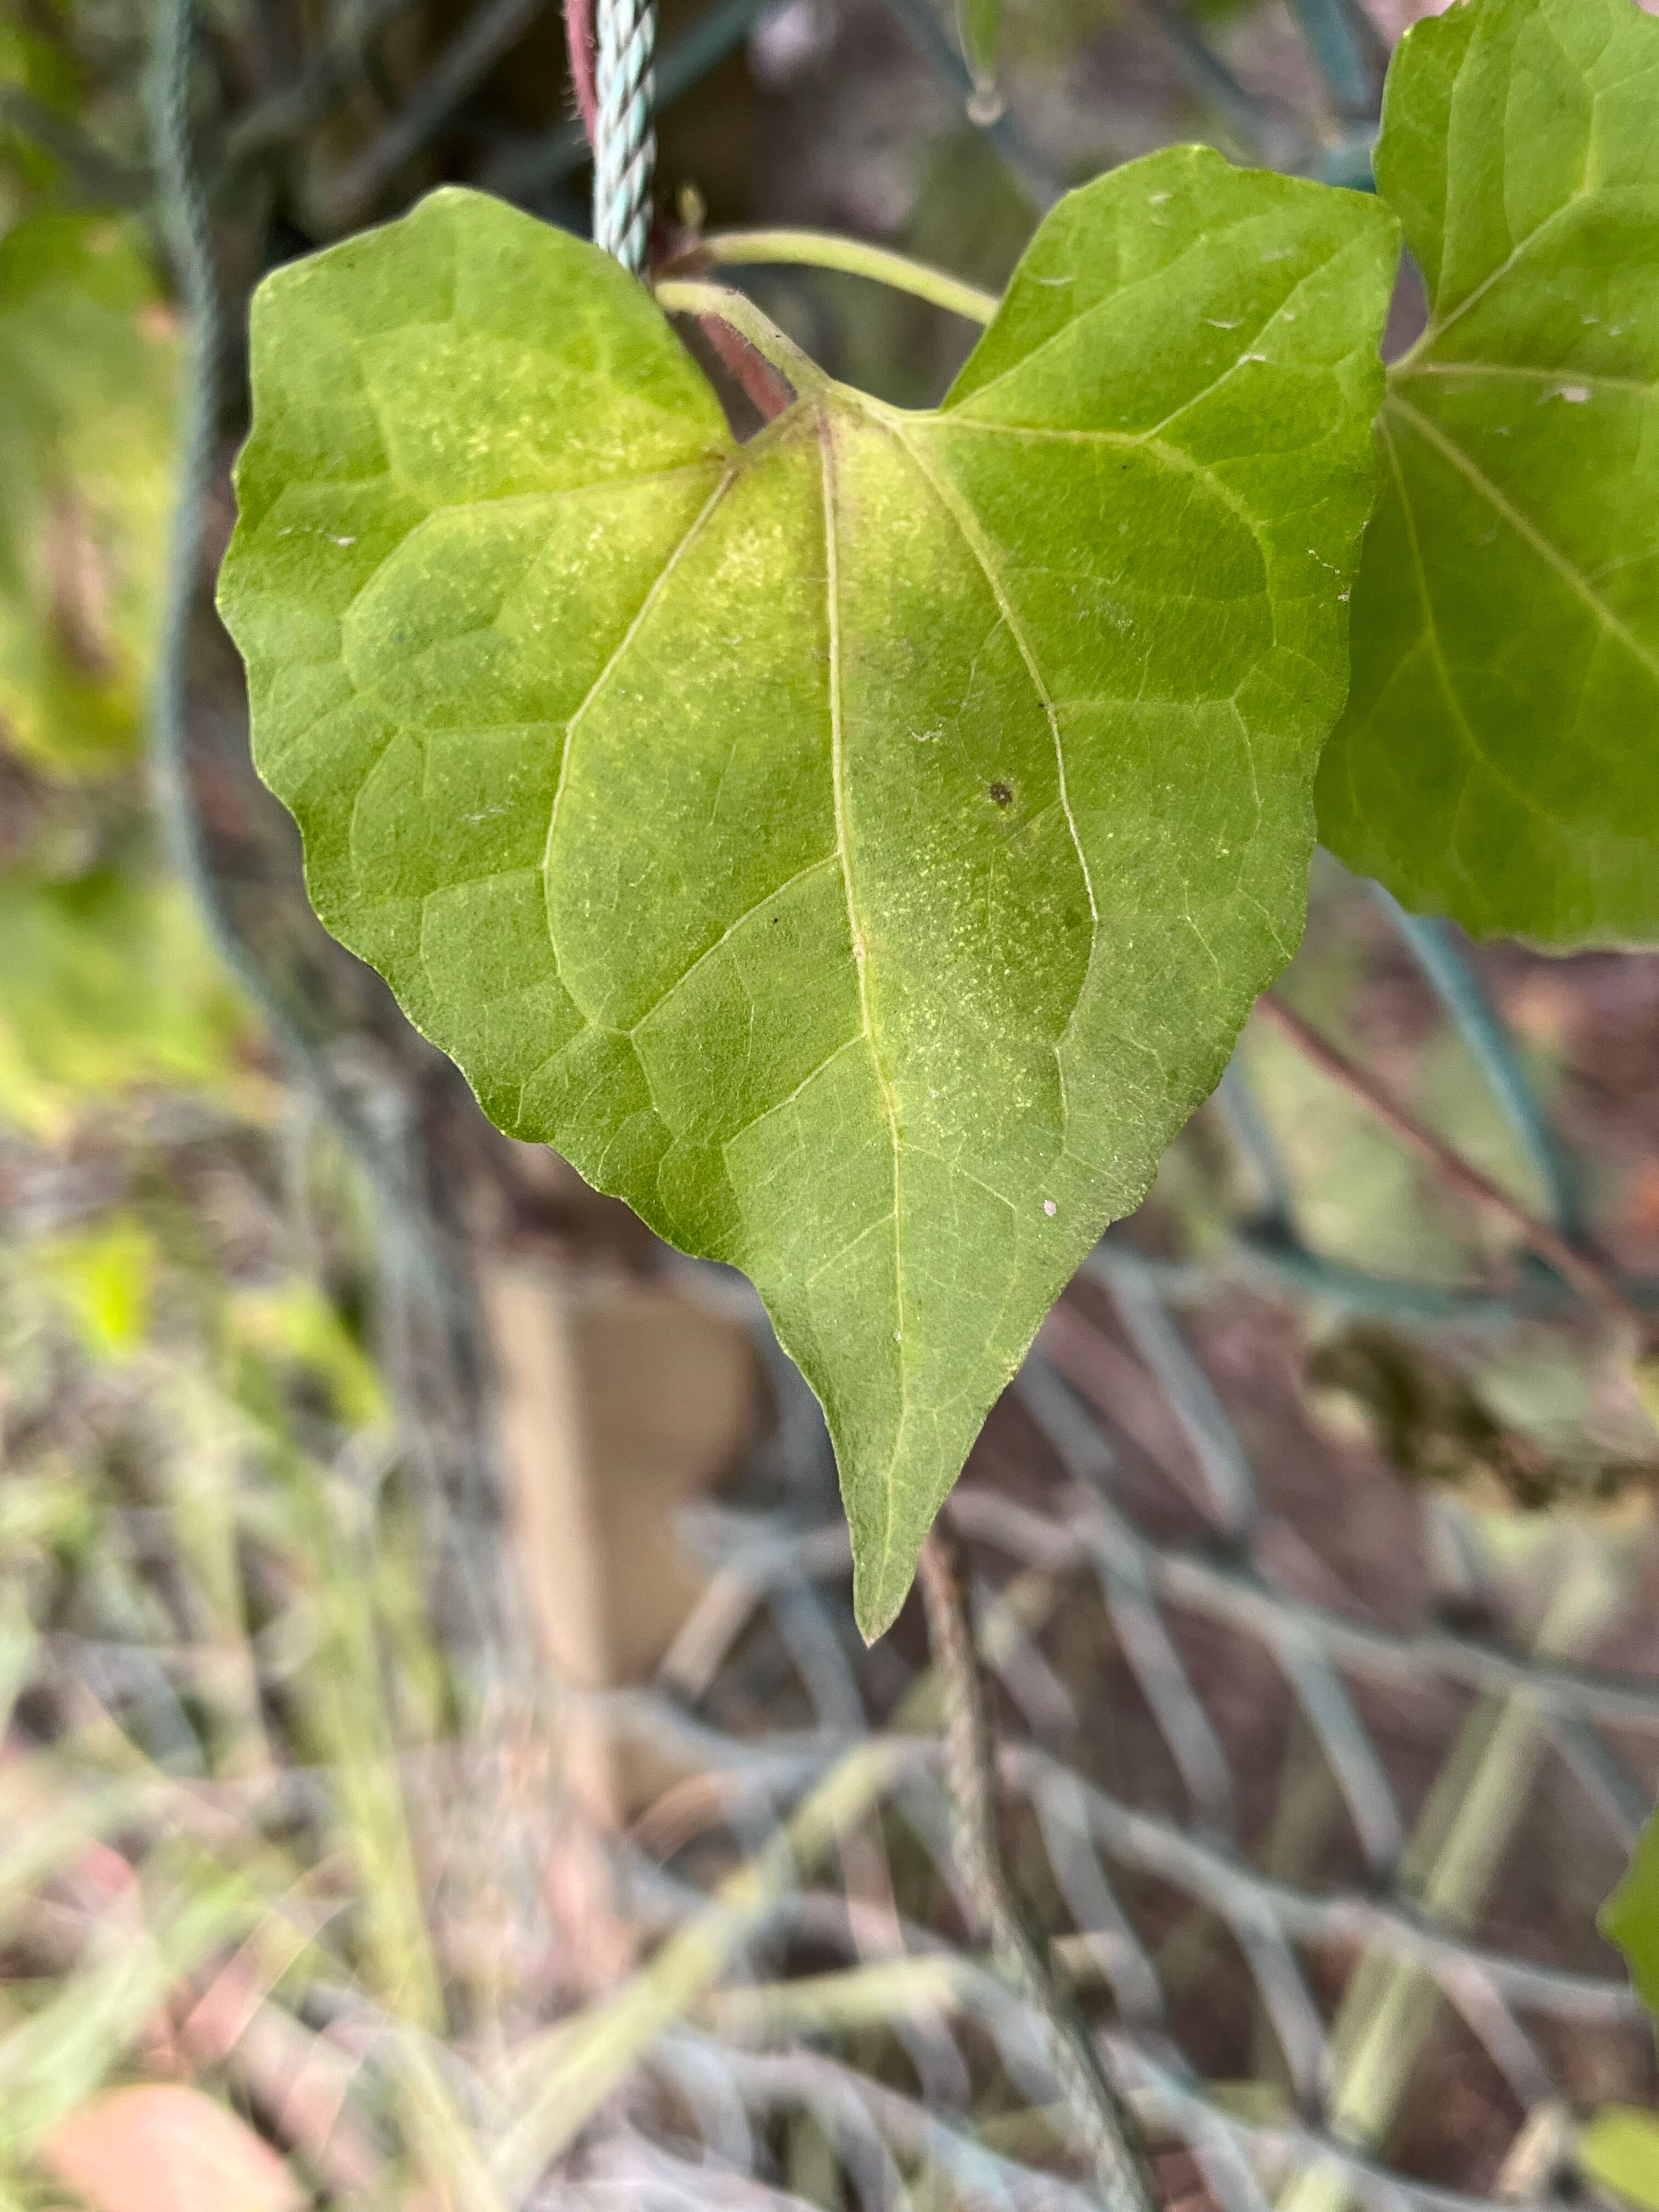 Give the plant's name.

bitter vine
